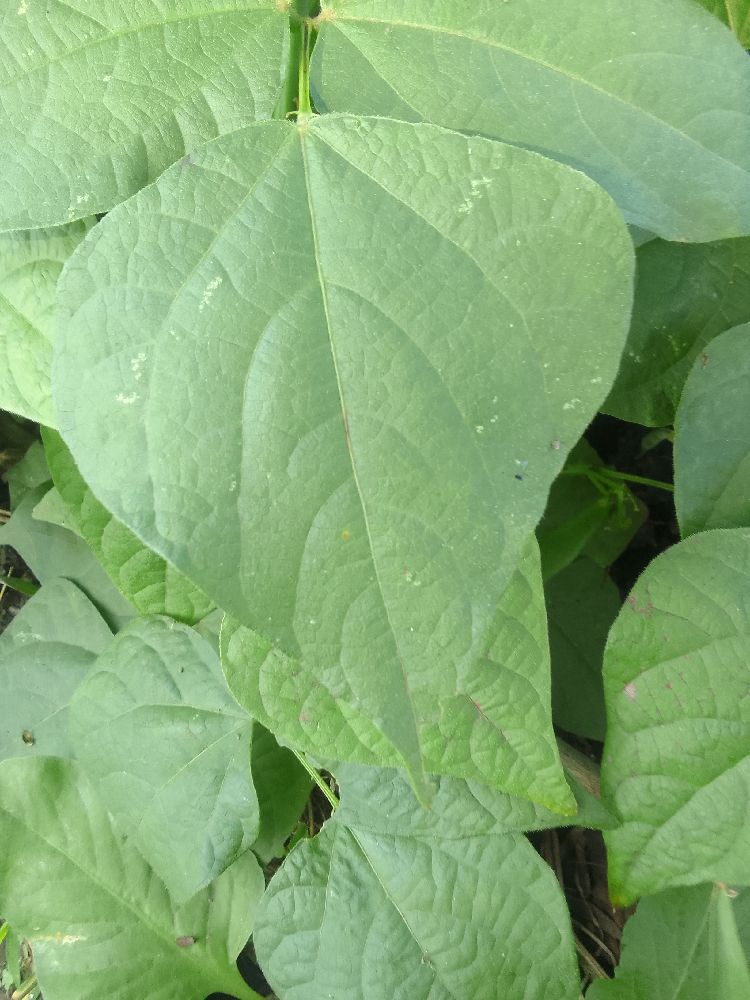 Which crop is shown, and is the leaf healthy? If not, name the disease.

common bean, healthy
